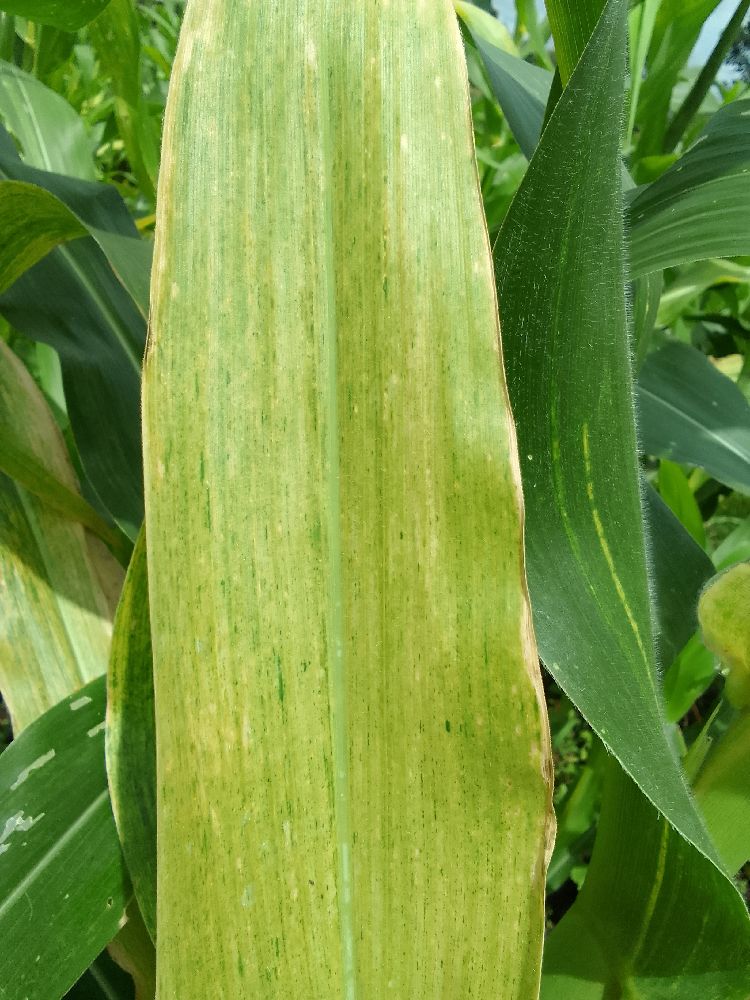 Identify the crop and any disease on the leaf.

maize, maize lethal necrosis
